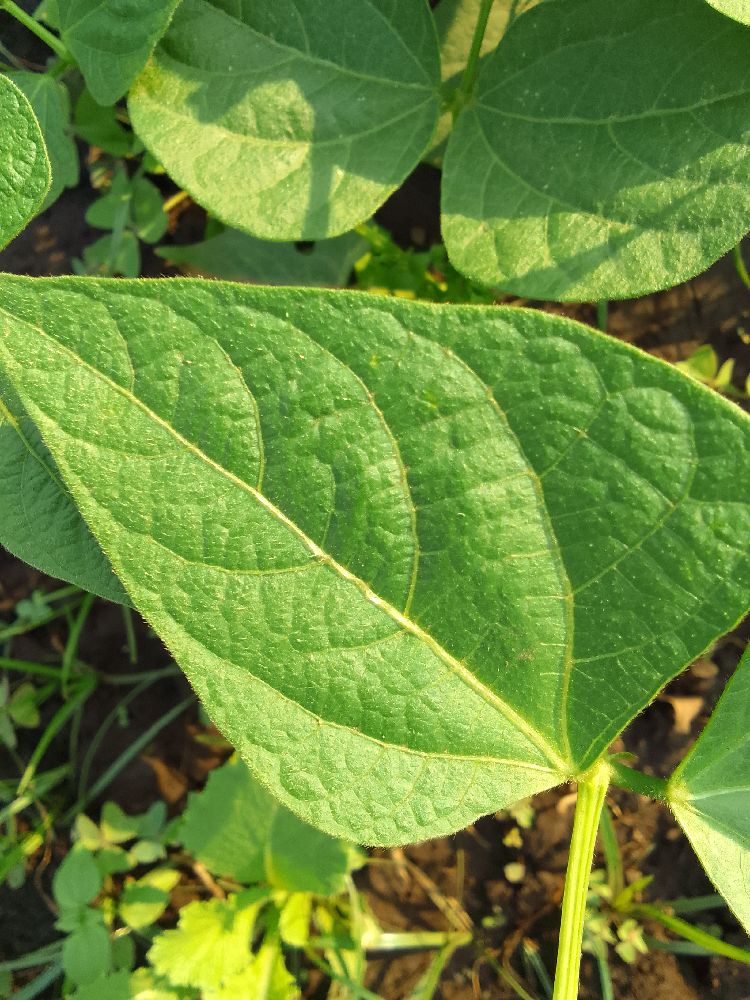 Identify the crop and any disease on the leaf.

common bean, healthy
